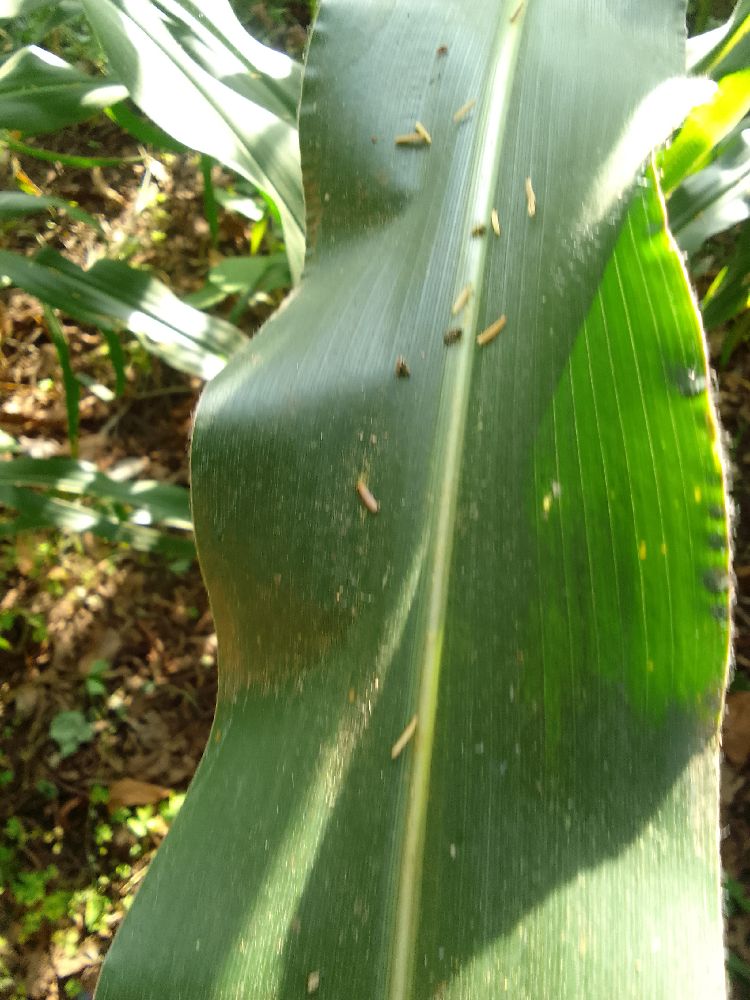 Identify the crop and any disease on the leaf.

maize, healthy
